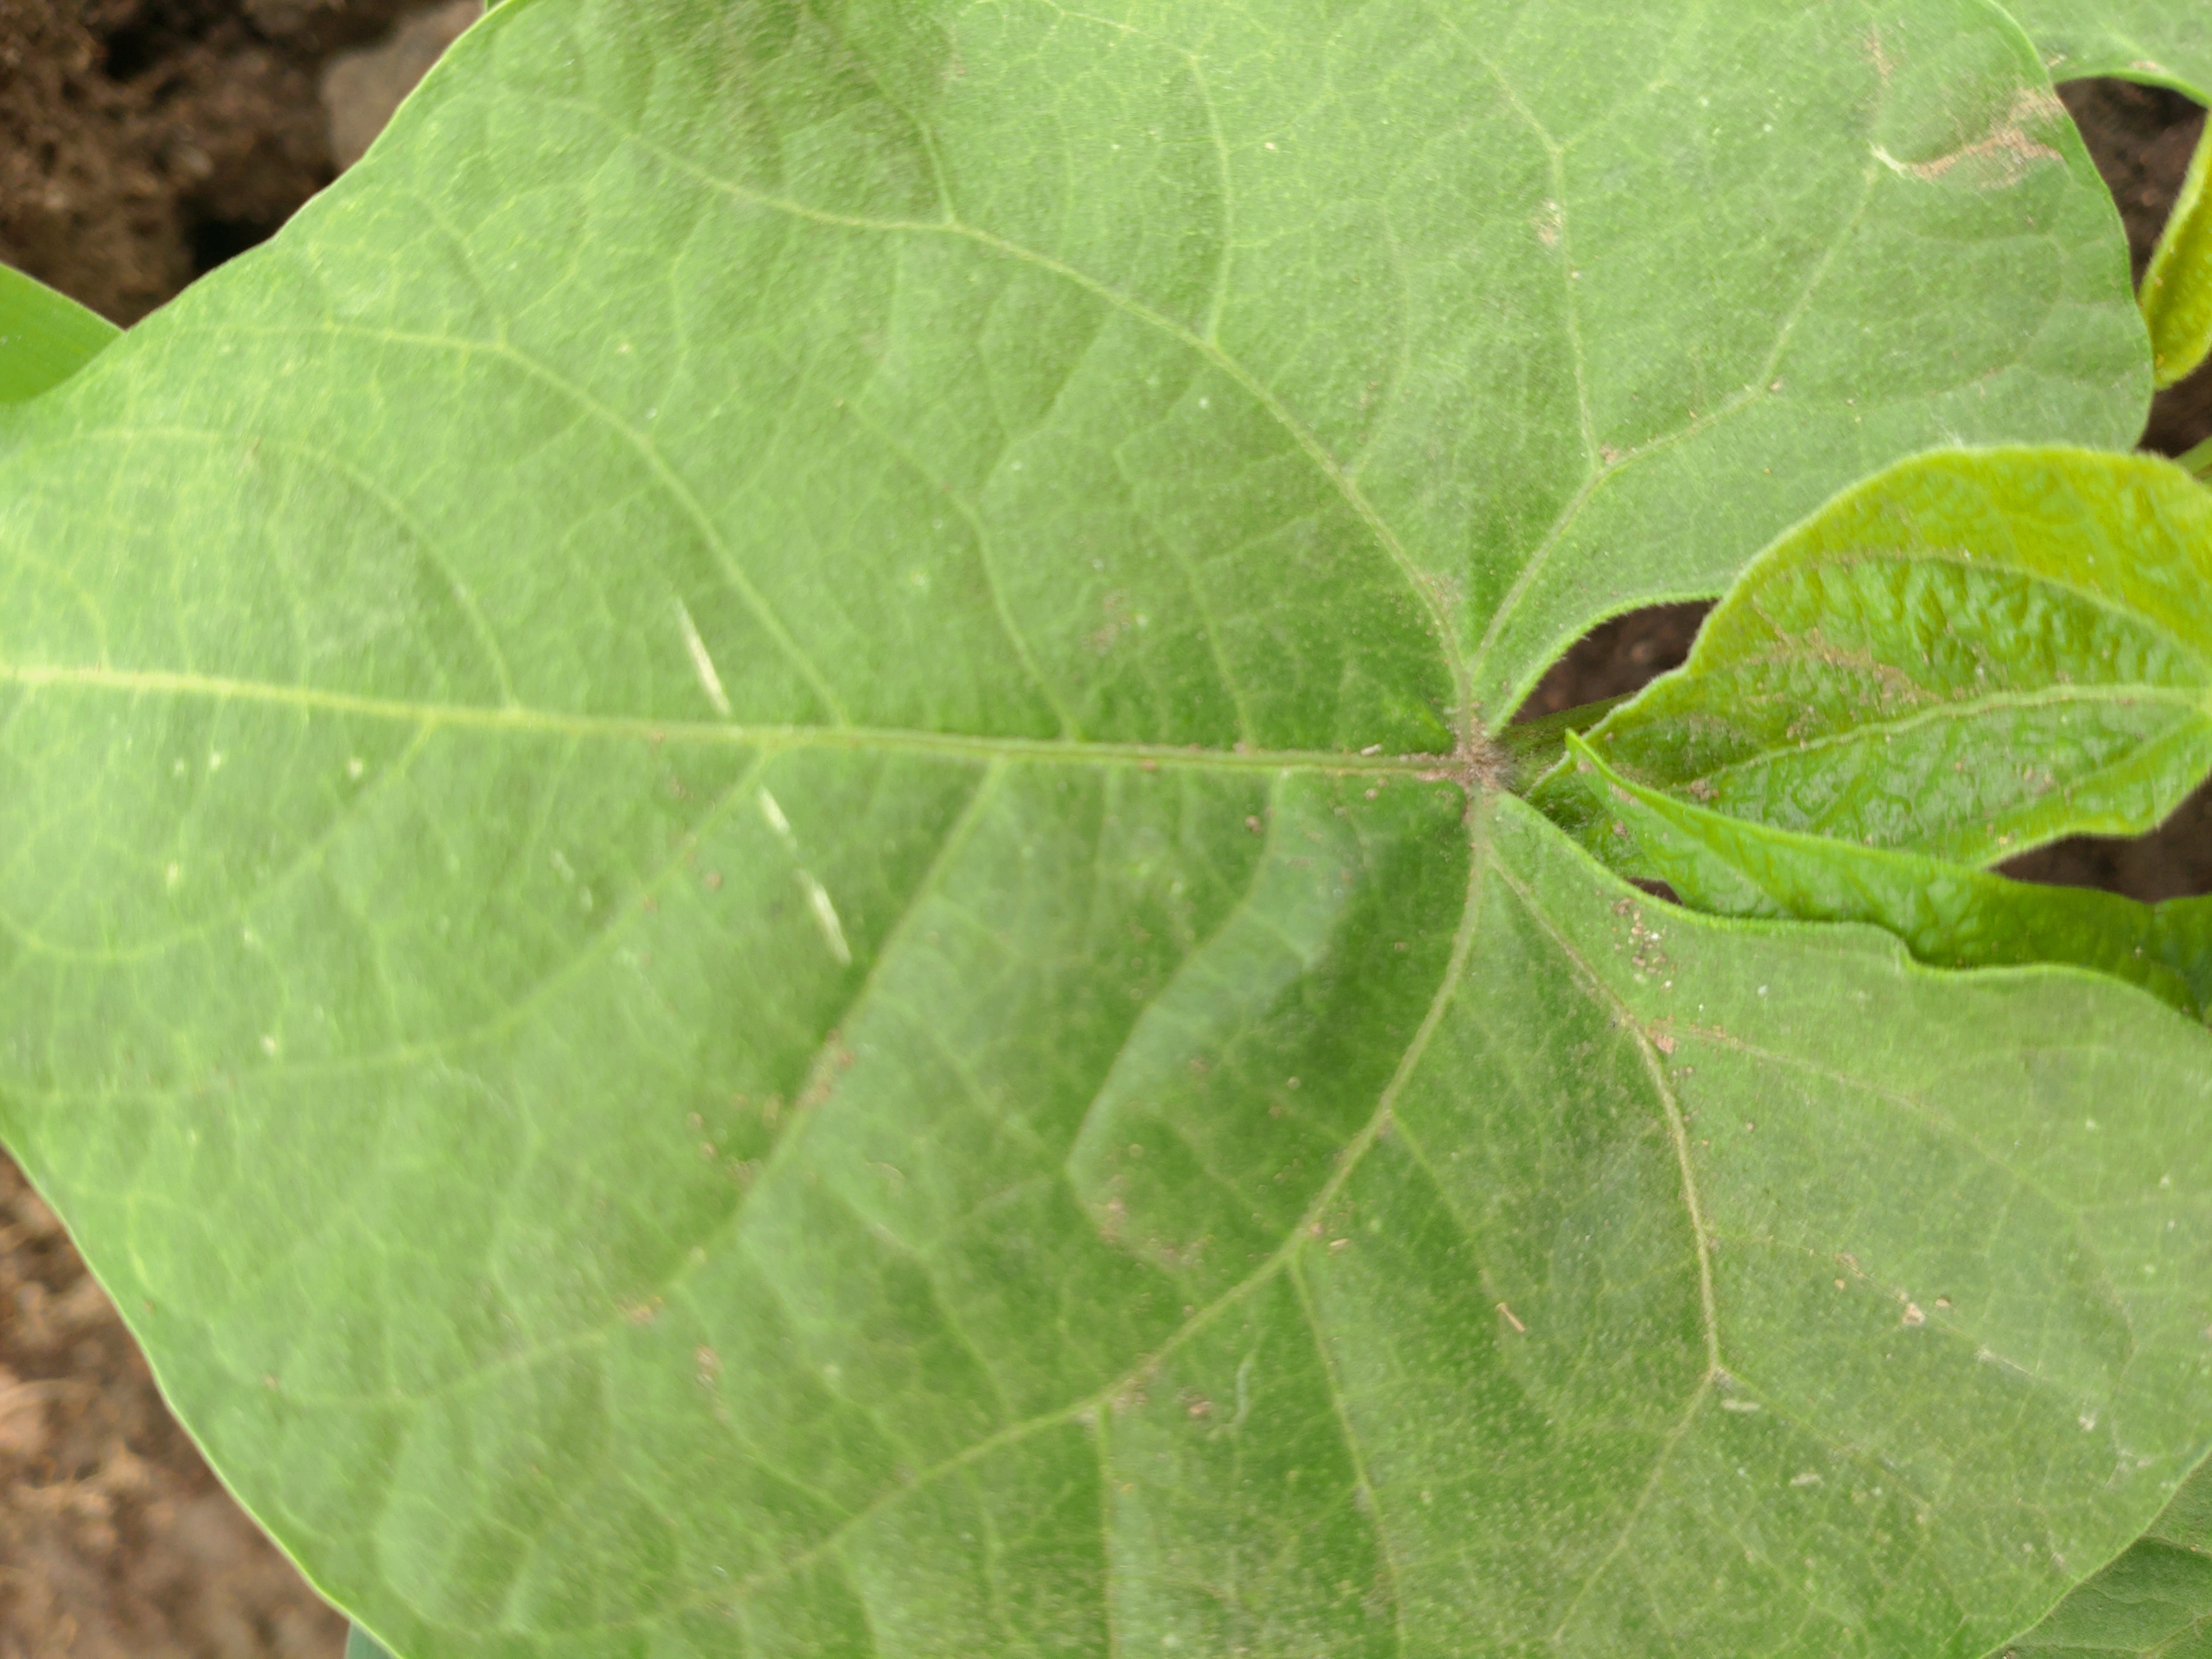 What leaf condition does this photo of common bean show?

healthy
